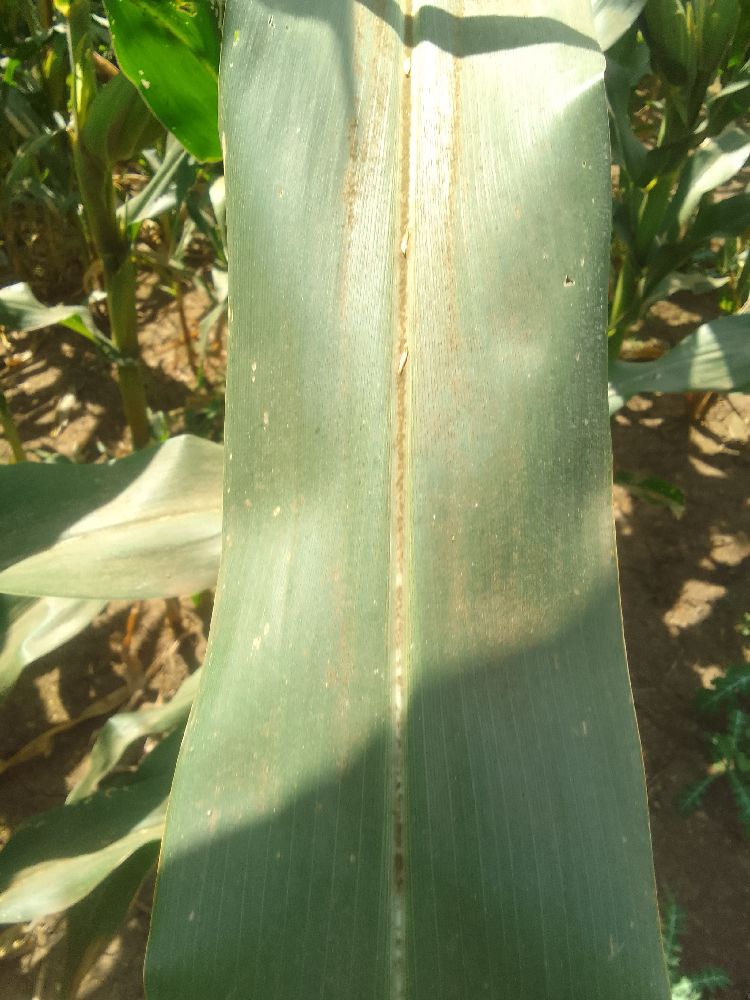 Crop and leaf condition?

maize, healthy
